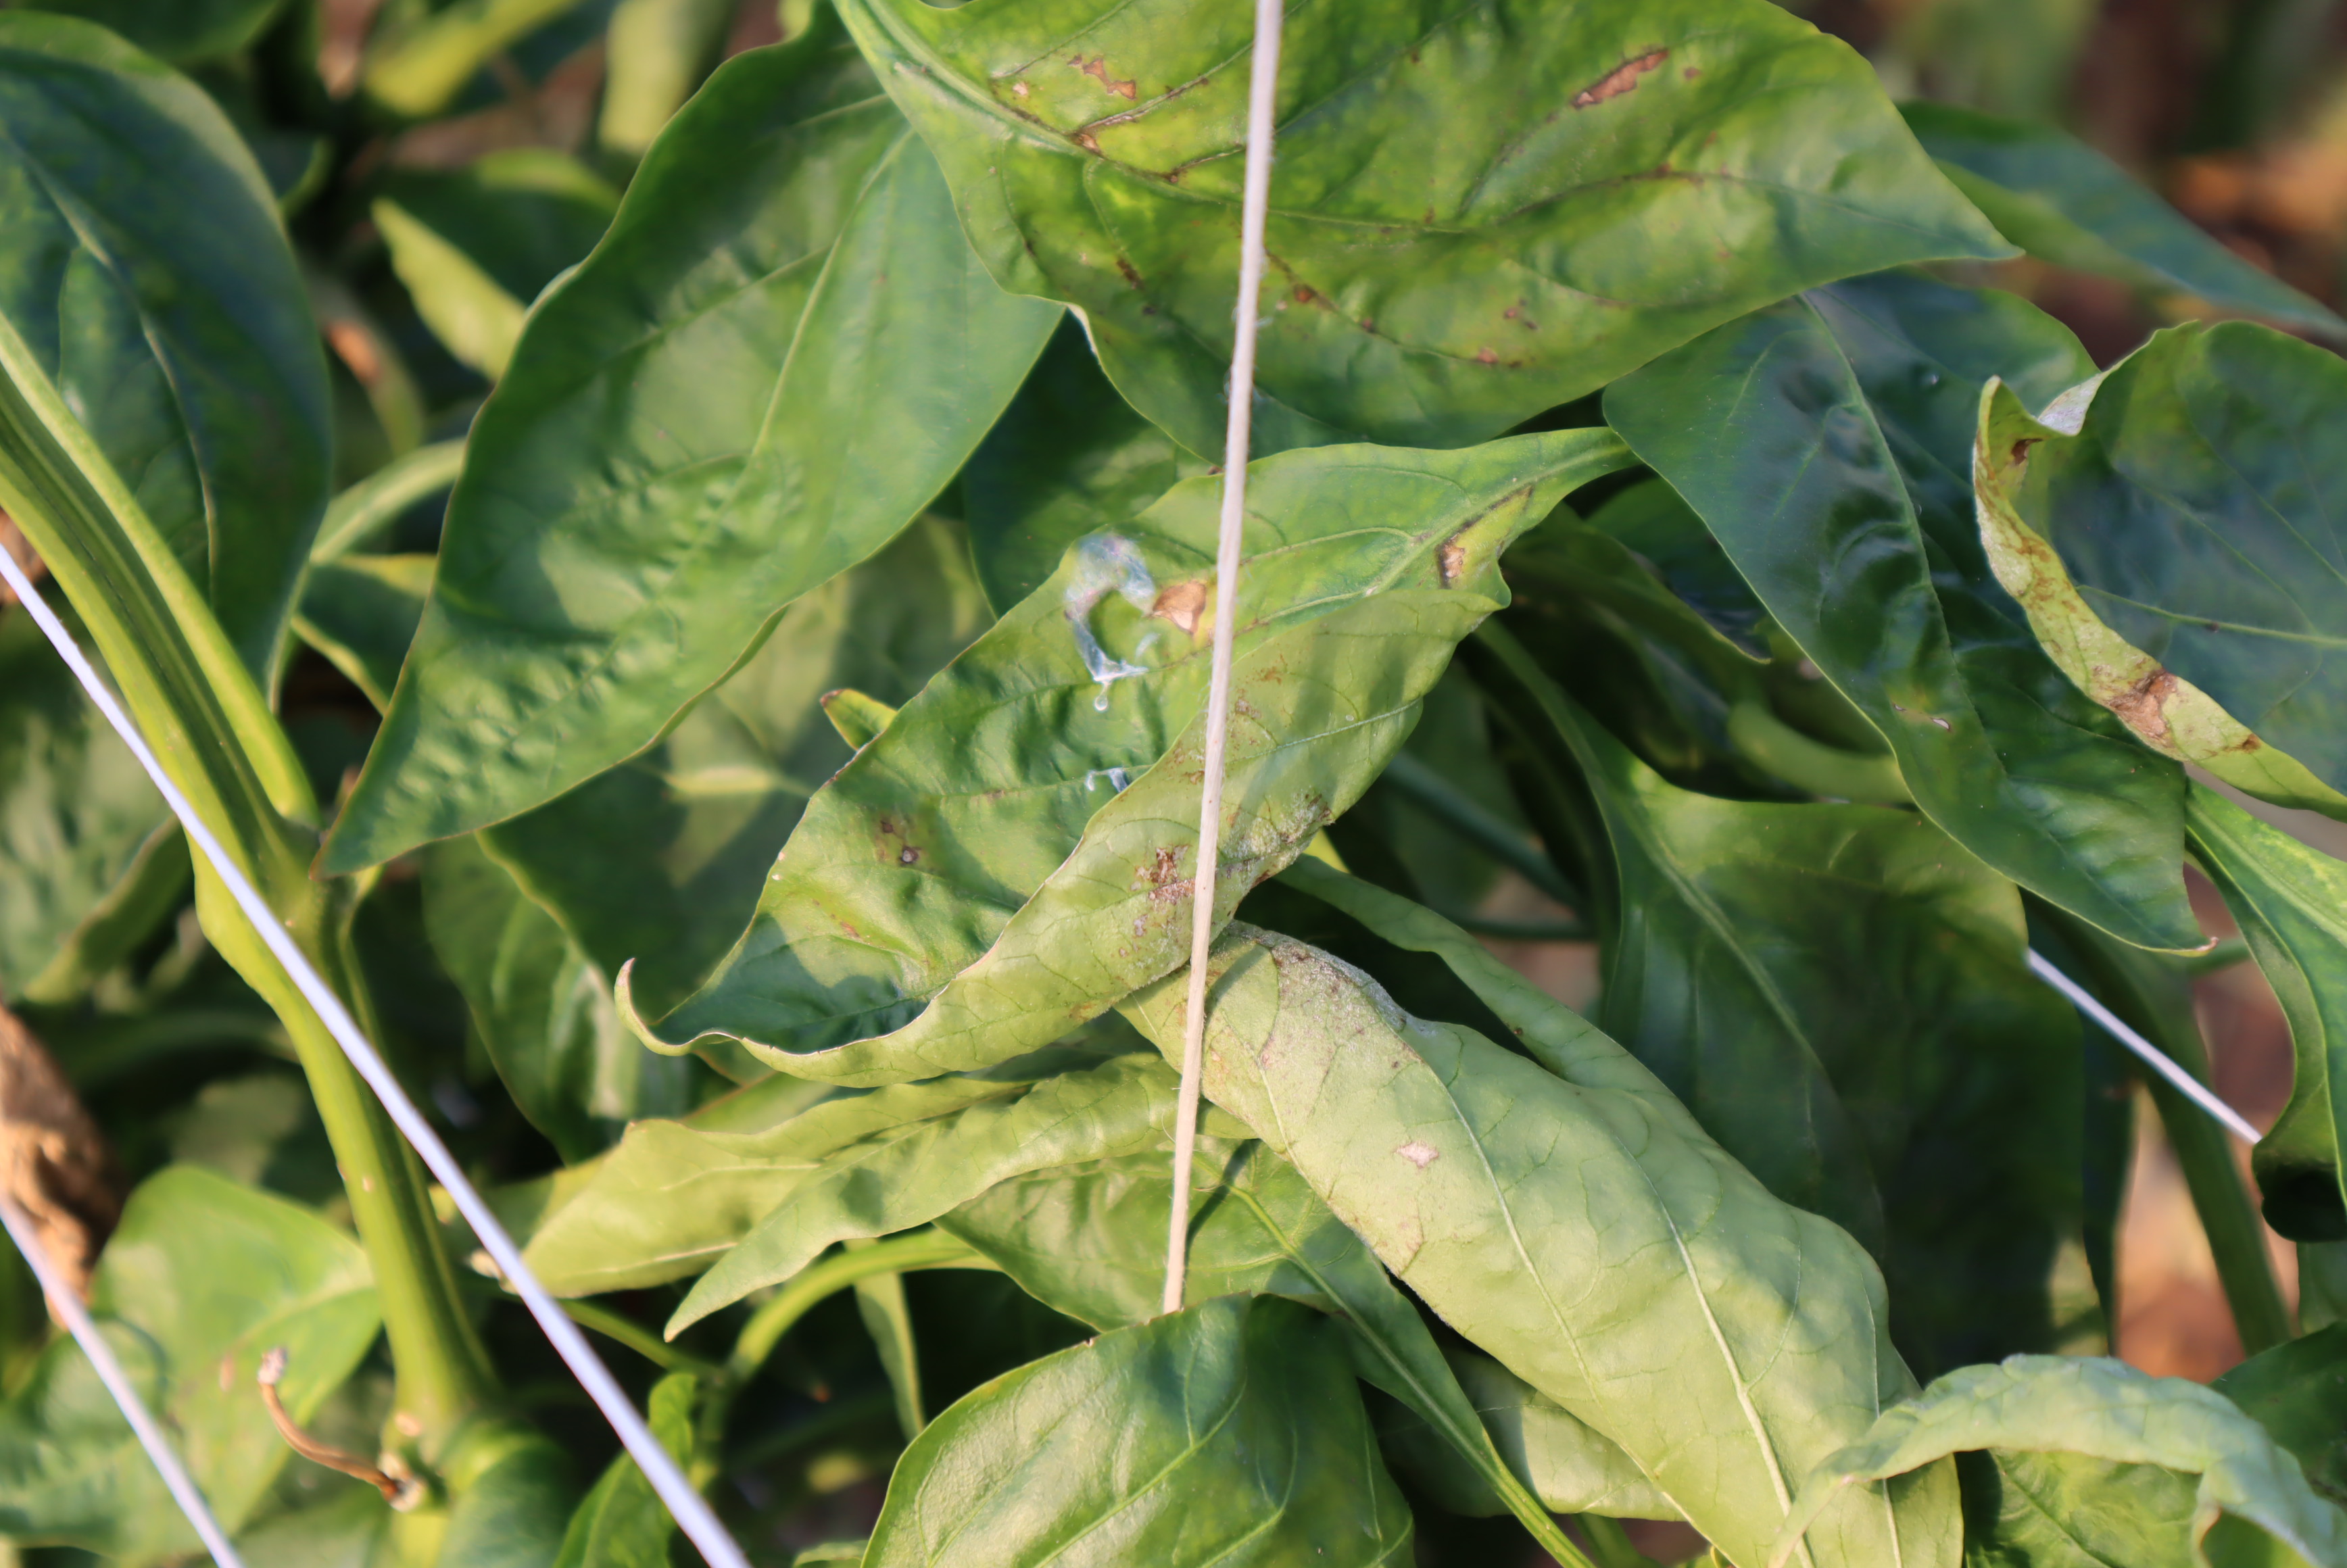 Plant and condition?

bell pepper, downy mildew, powdery mildew
